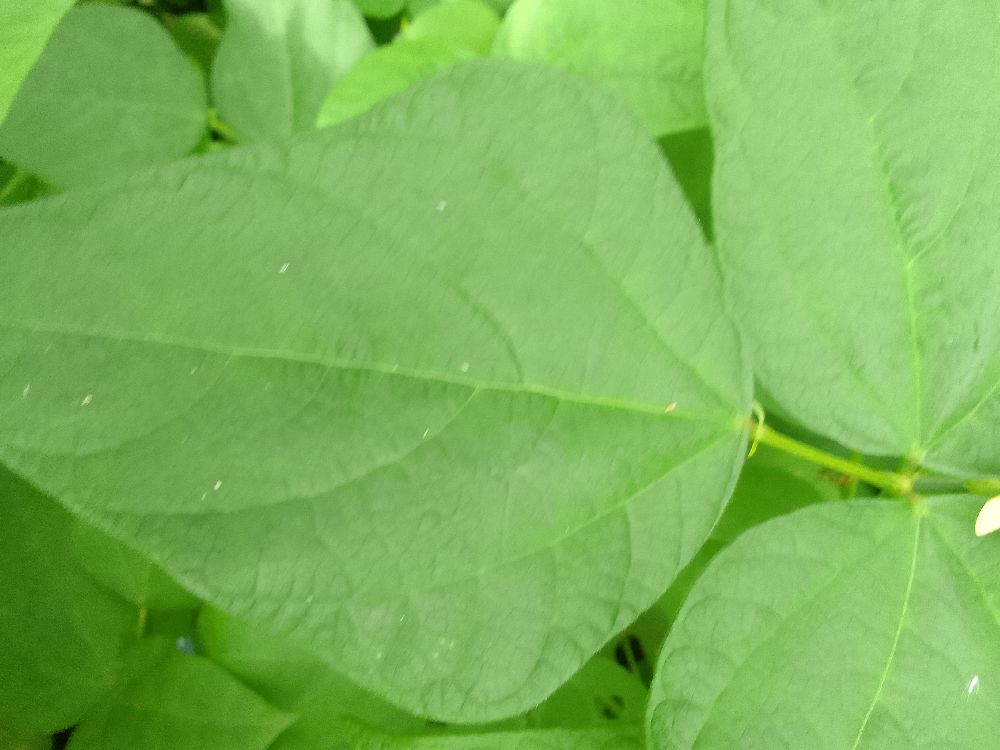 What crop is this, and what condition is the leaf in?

common bean, healthy
